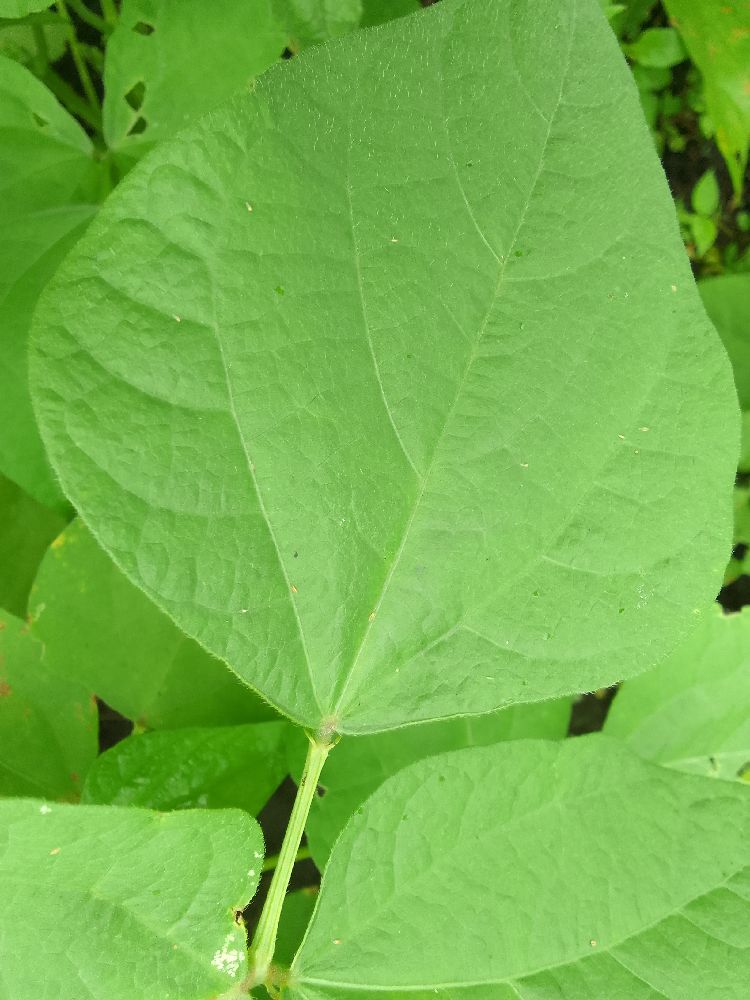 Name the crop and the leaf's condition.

common bean, healthy
